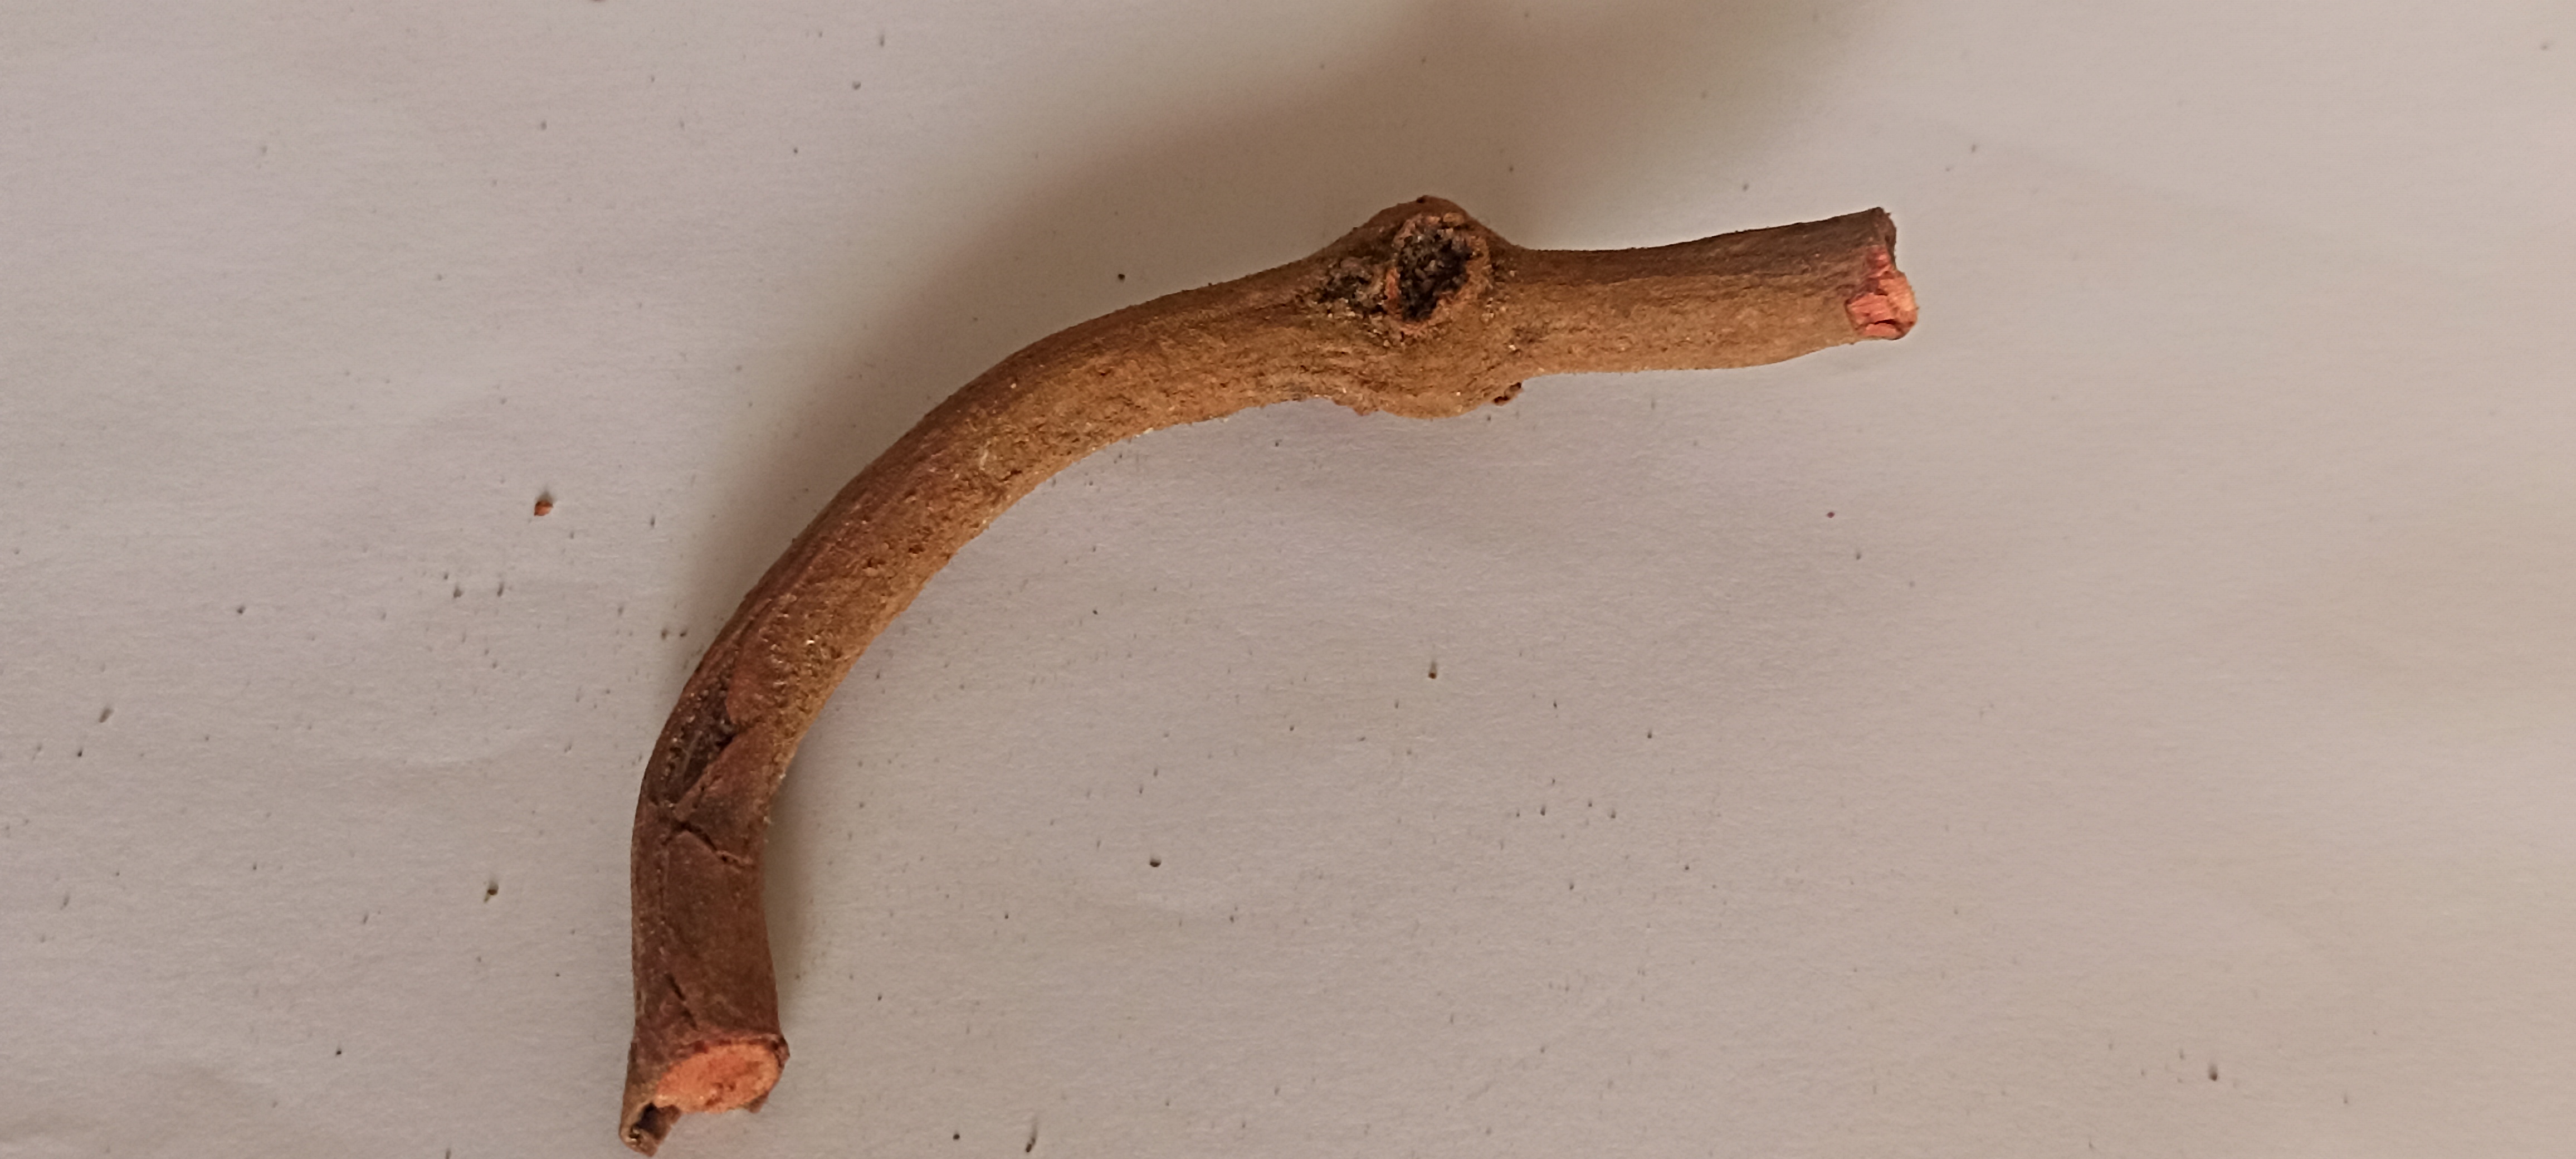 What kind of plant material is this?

manjistha
